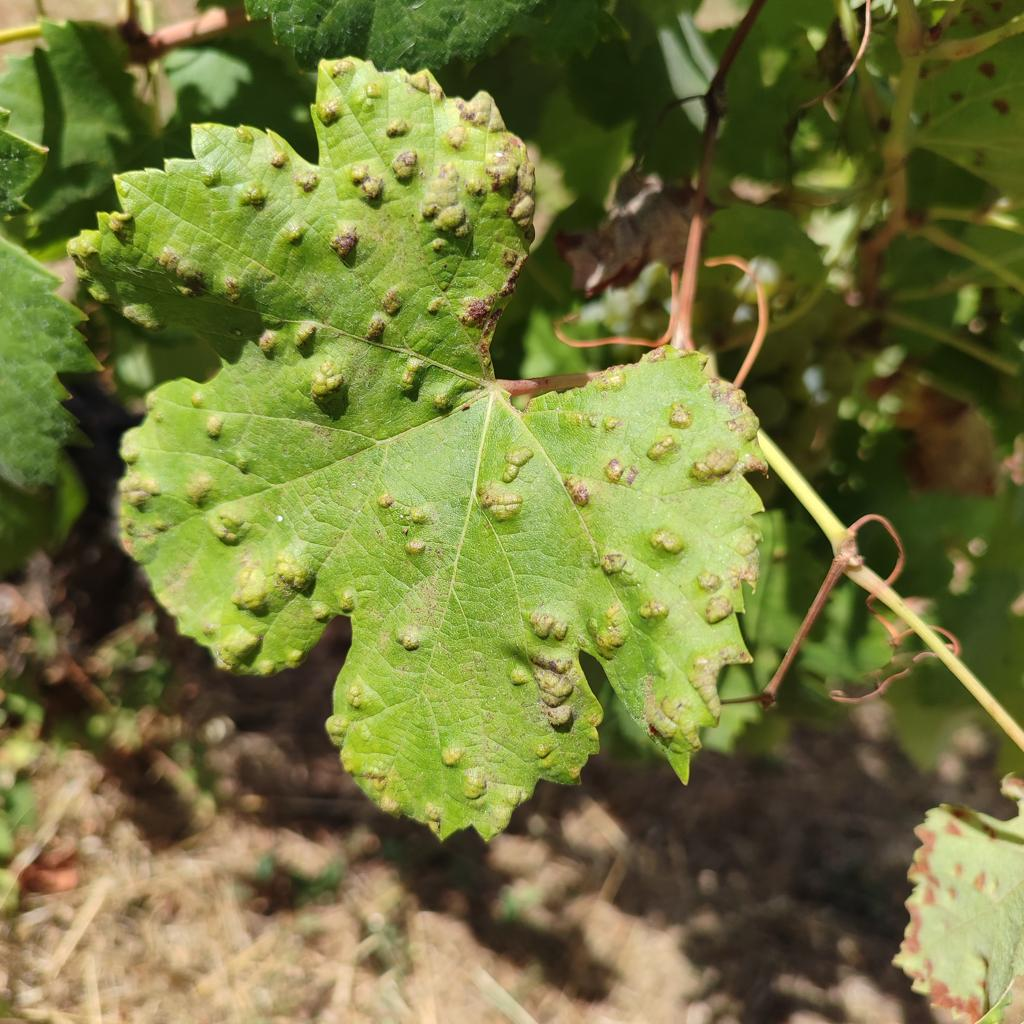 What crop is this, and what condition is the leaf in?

grapevine, erineum mite
